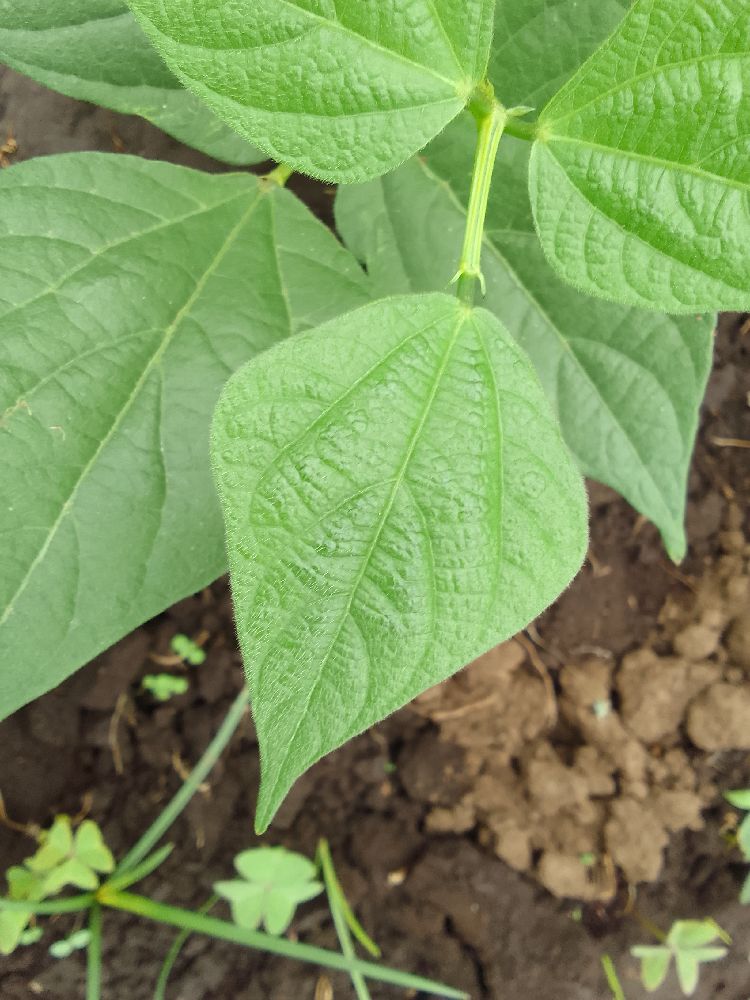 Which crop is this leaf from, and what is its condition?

common bean, healthy
